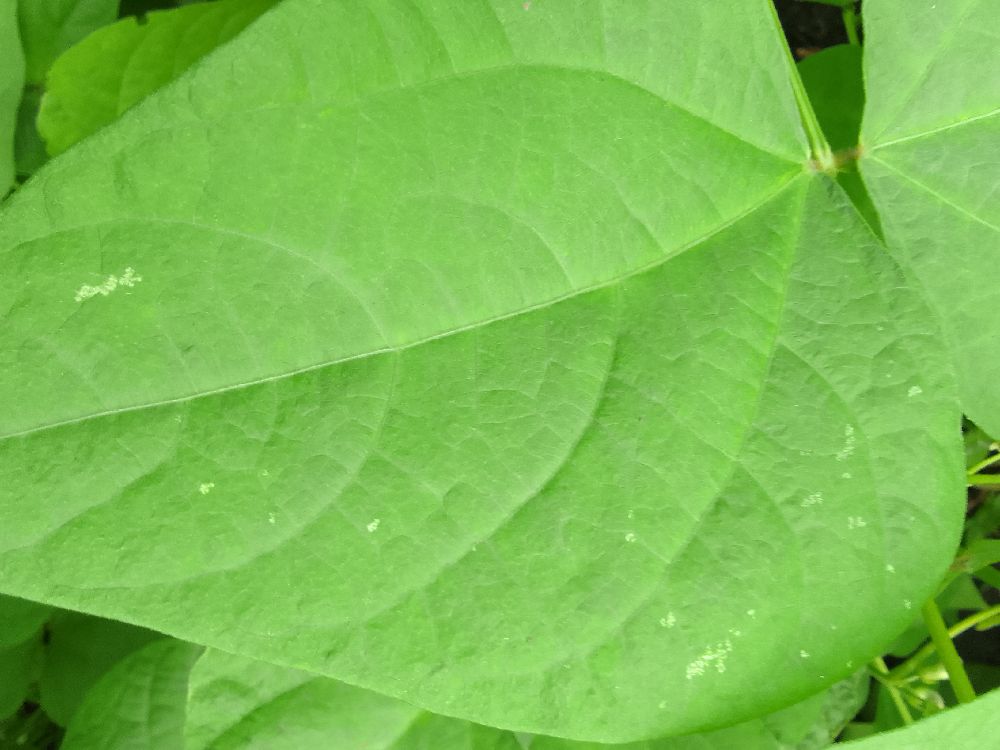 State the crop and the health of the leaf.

common bean, healthy
